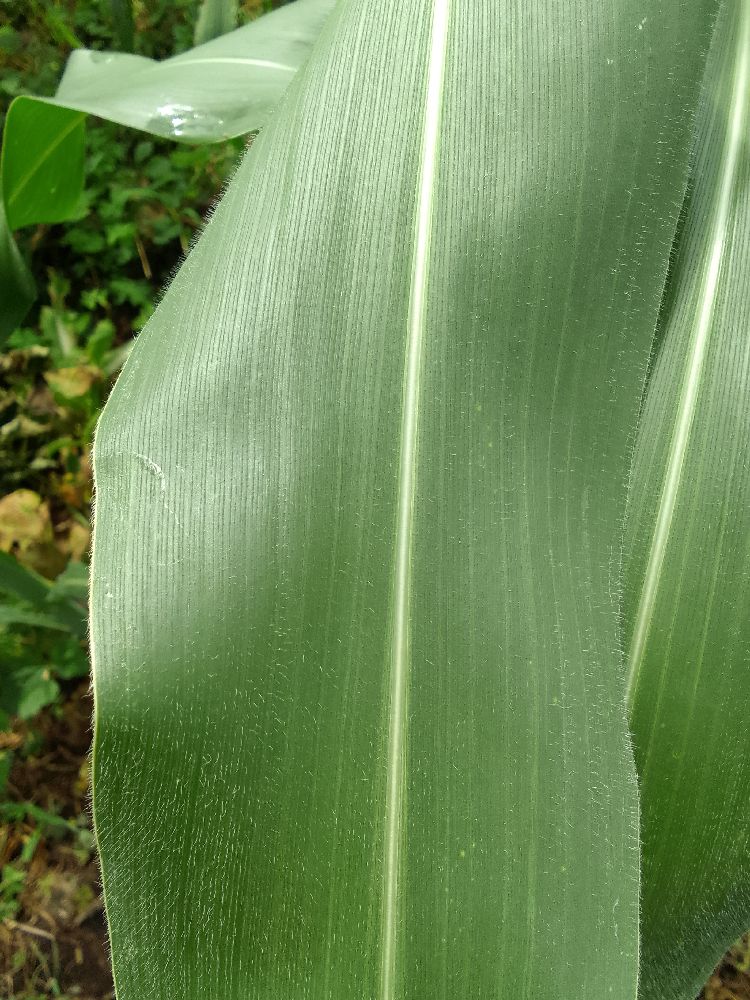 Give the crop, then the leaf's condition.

maize, healthy
